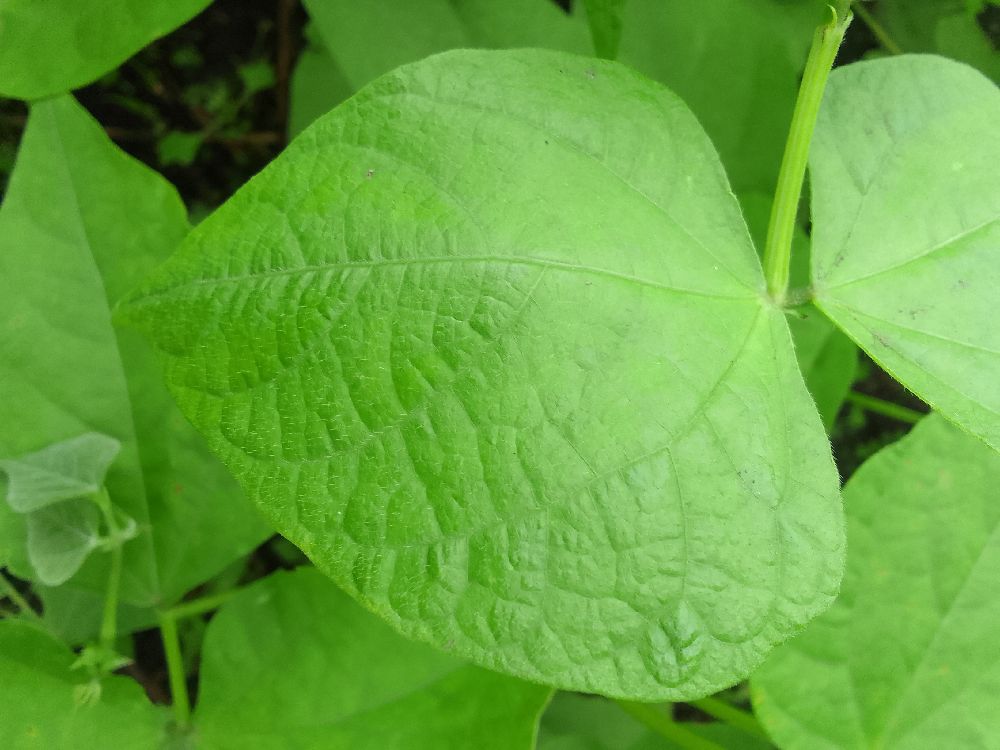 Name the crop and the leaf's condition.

common bean, healthy
